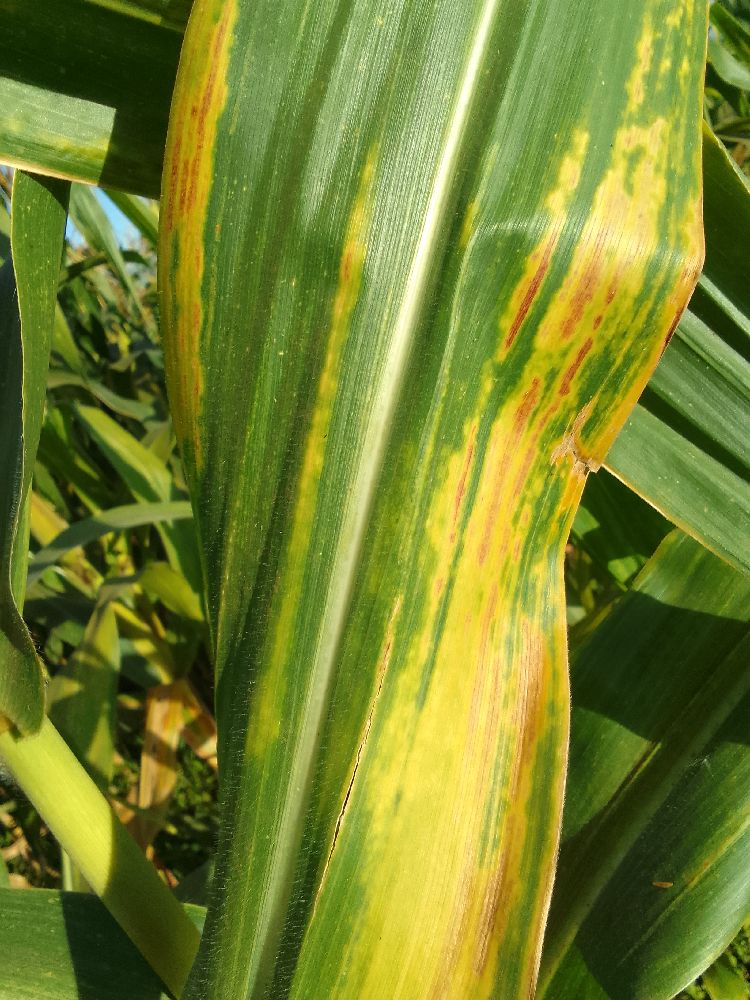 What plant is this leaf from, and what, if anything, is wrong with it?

maize, maize lethal necrosis
